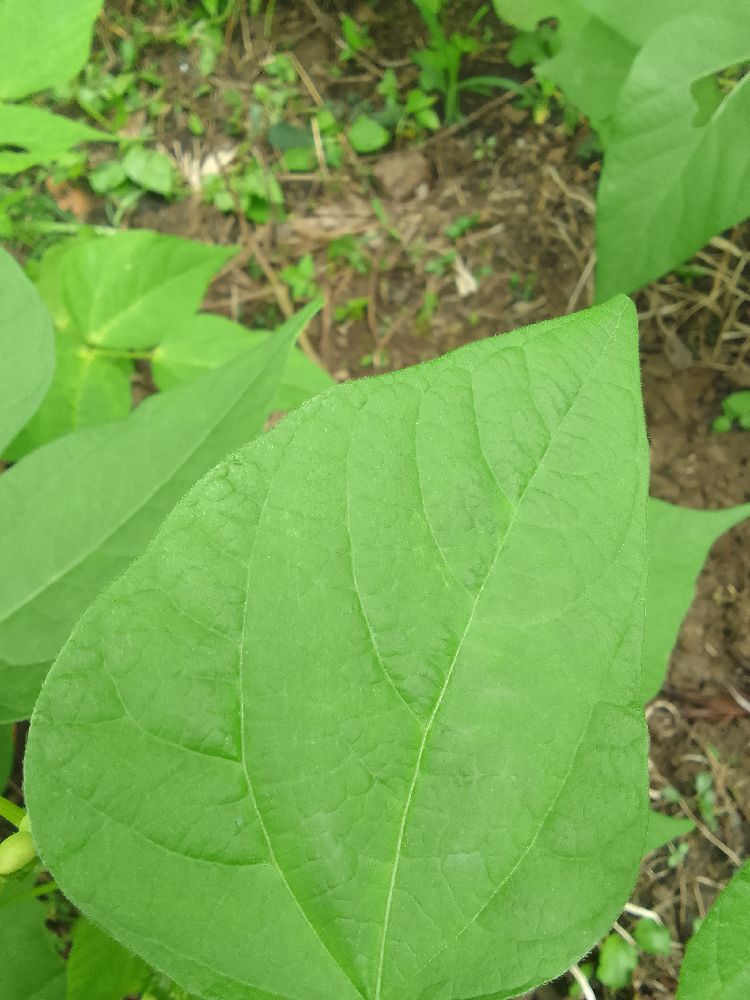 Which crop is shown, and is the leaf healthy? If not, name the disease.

common bean, healthy
